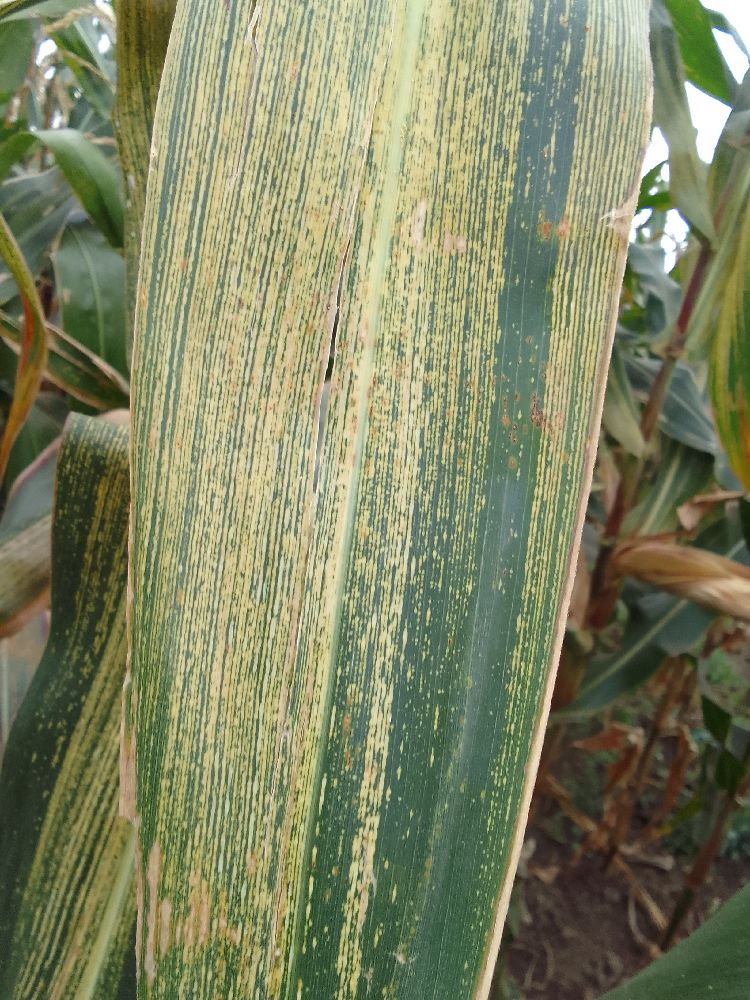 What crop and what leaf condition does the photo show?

maize, maize streak virus
